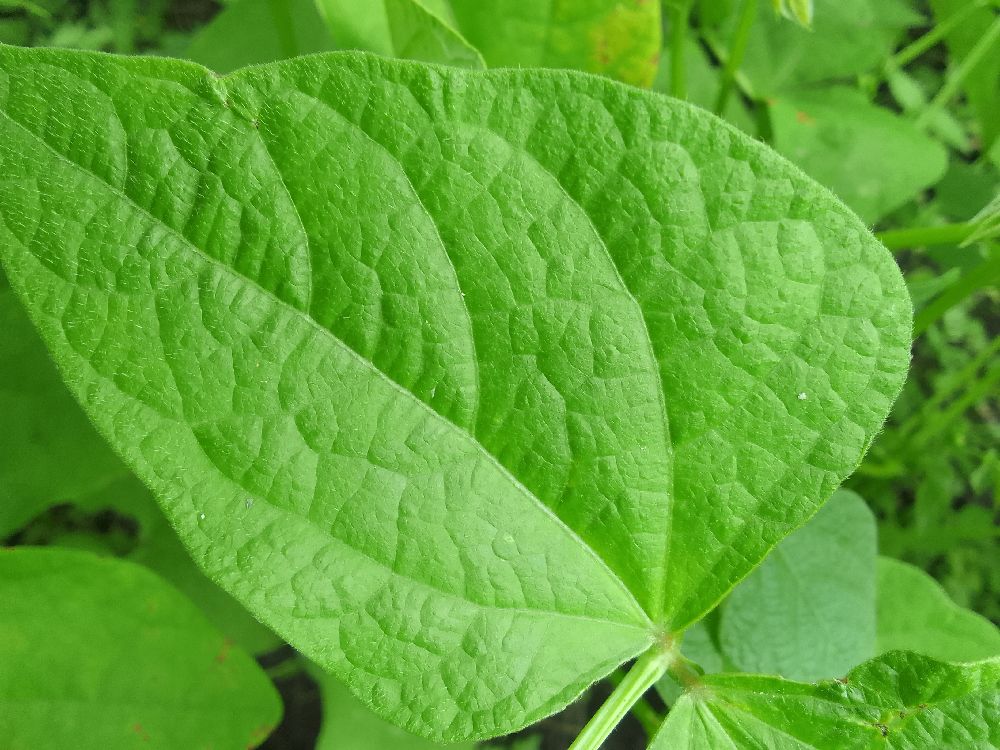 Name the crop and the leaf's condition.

common bean, healthy
